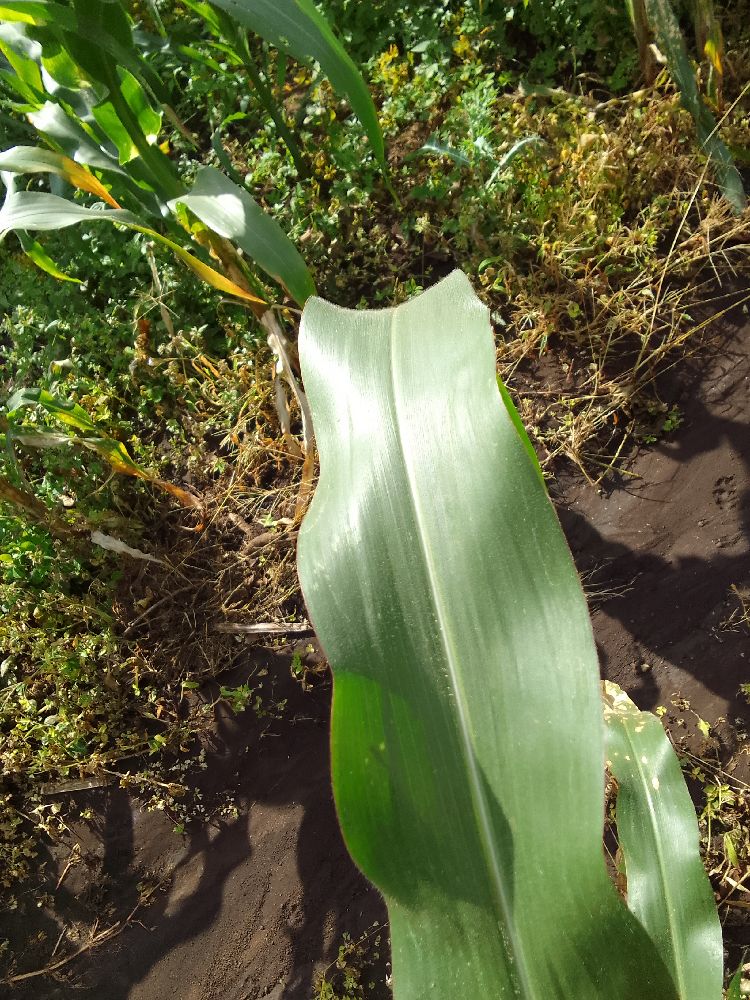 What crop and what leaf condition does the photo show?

maize, healthy
